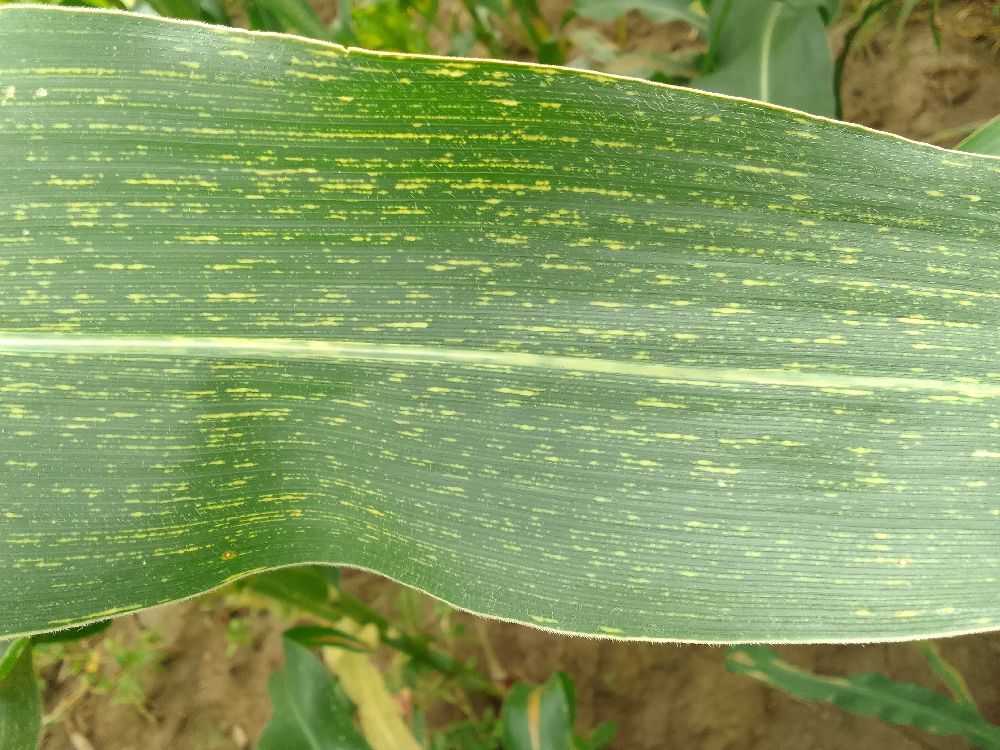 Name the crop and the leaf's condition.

maize, maize streak virus
